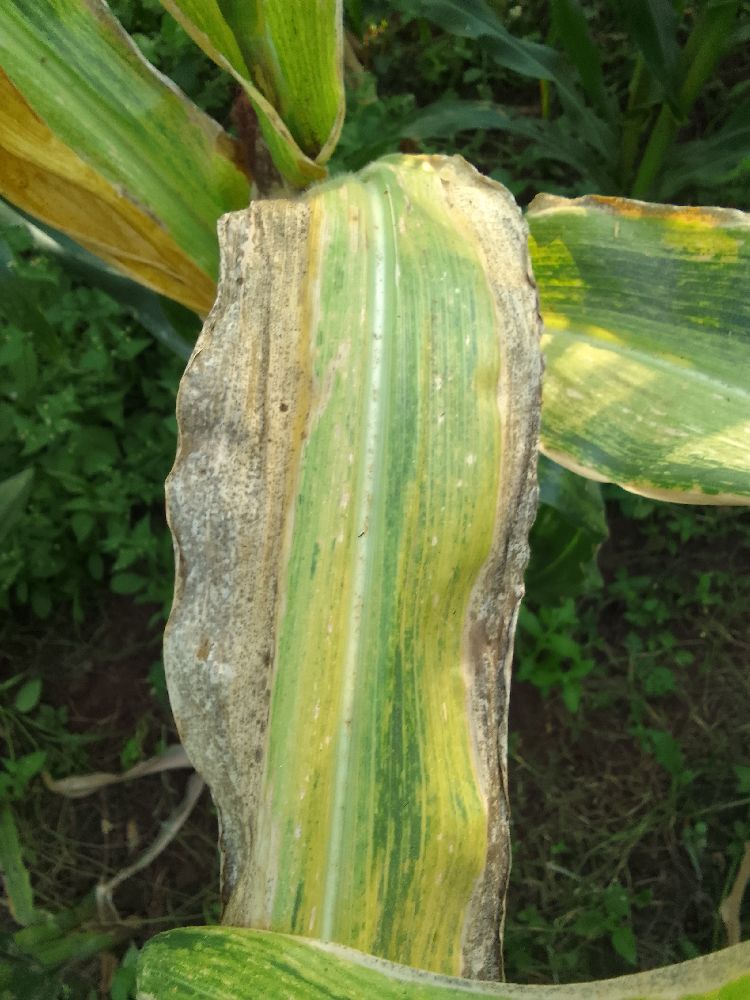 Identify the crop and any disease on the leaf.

maize, maize lethal necrosis
